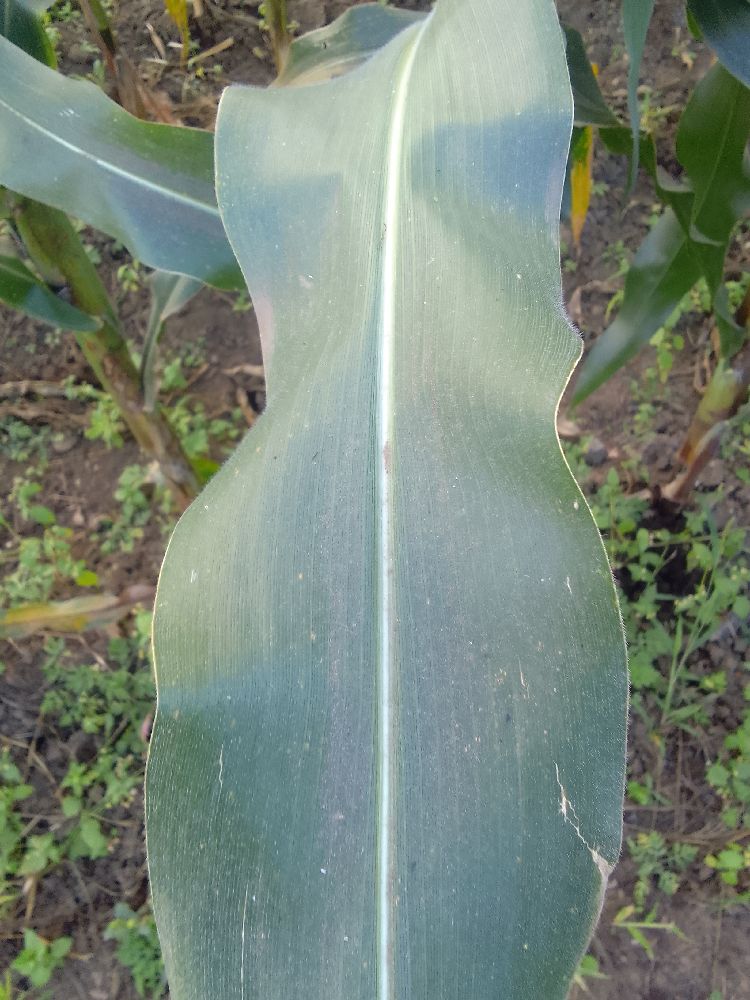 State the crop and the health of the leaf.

maize, healthy
